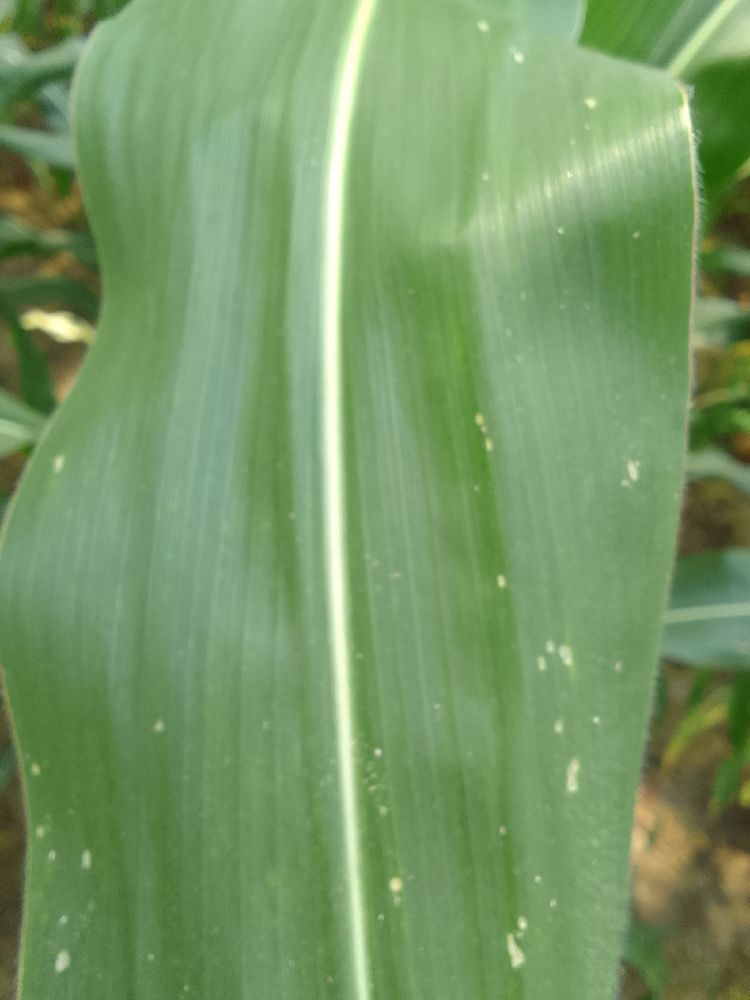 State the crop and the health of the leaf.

maize, healthy
